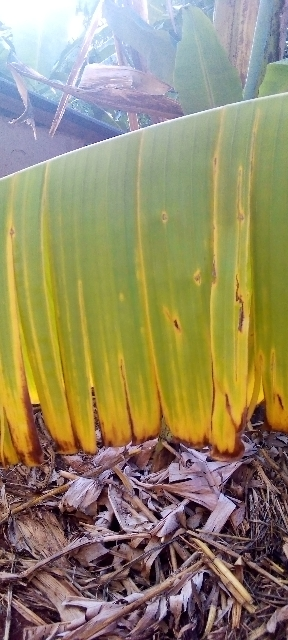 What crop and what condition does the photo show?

banana, fusarium wilt race 1
